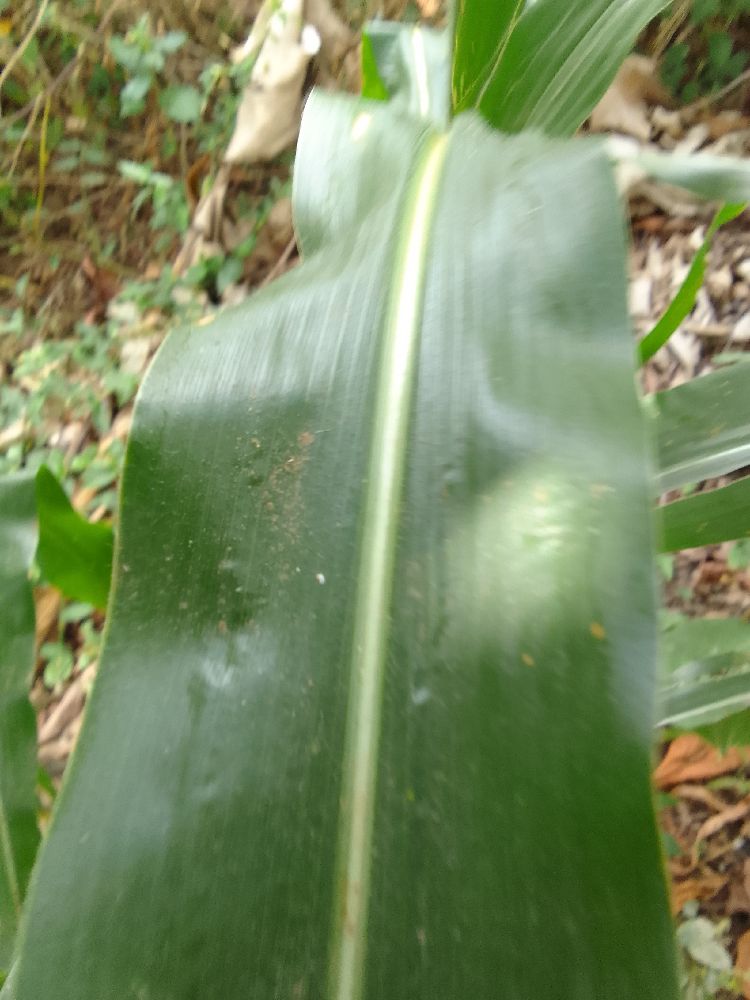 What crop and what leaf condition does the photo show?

maize, healthy
